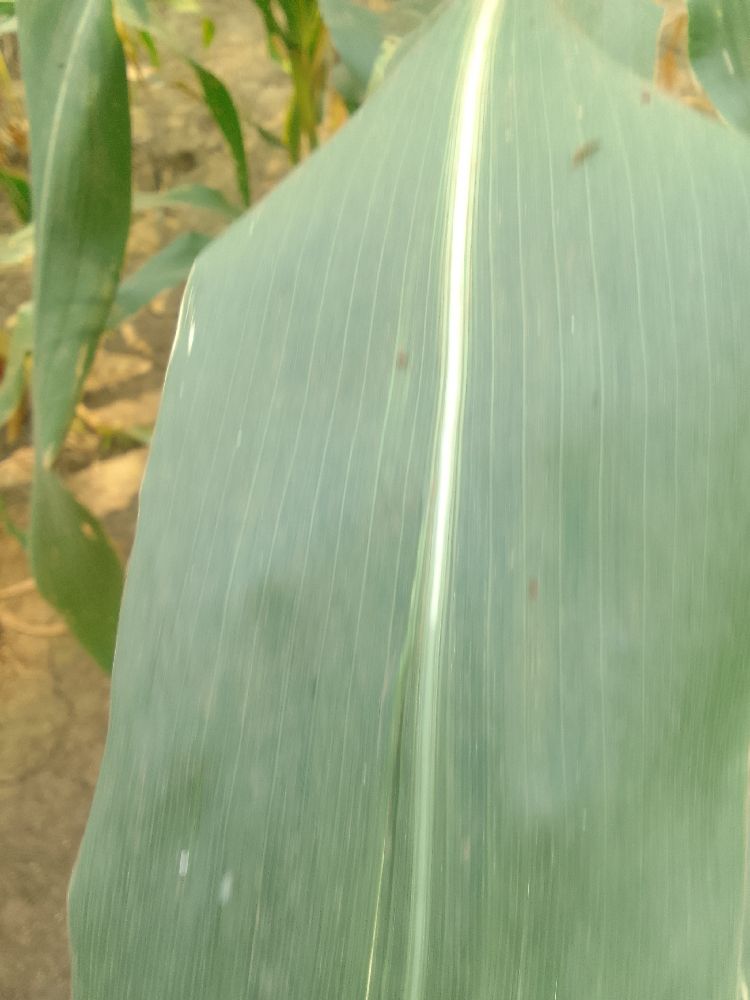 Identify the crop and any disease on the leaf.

maize, healthy
